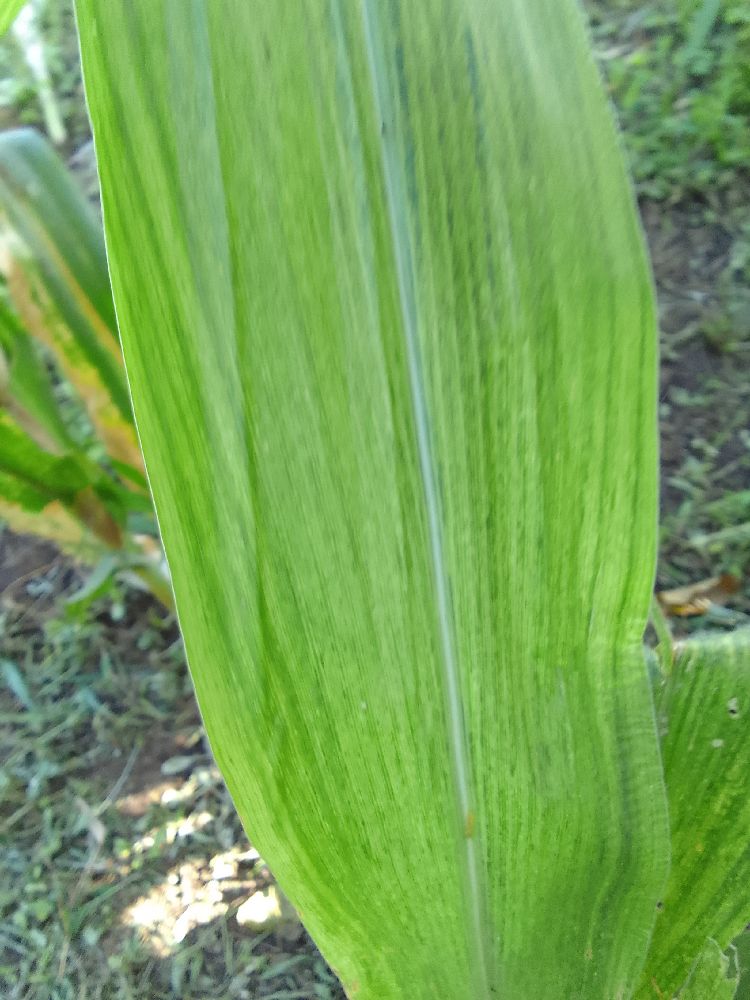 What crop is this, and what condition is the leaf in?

maize, maize lethal necrosis
